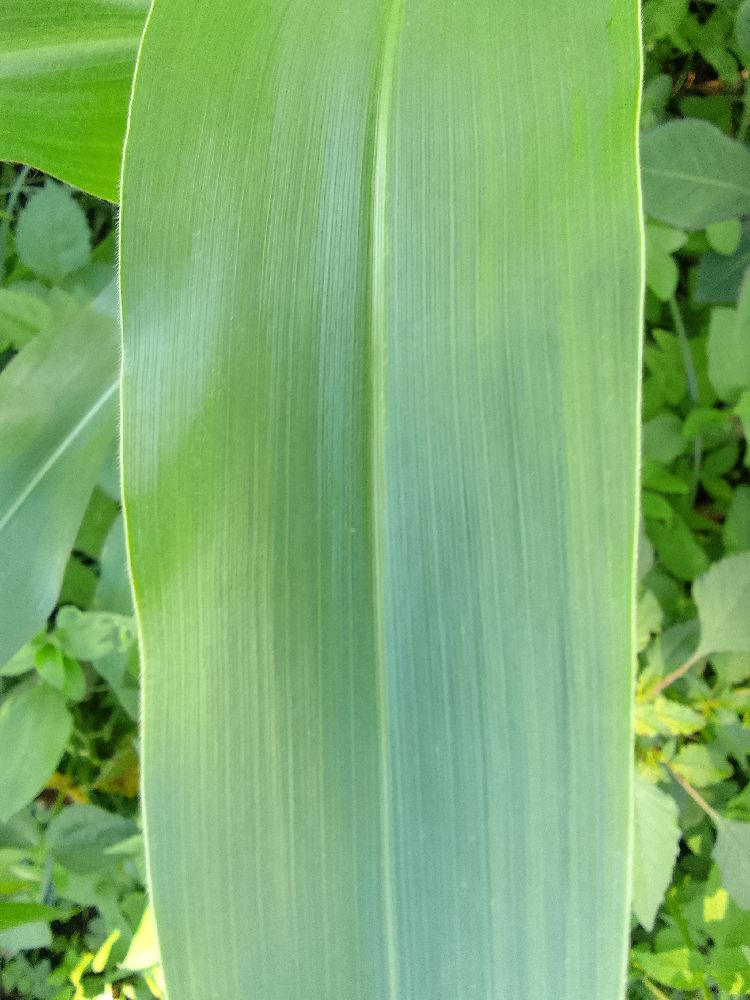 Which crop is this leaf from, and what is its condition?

maize, healthy
